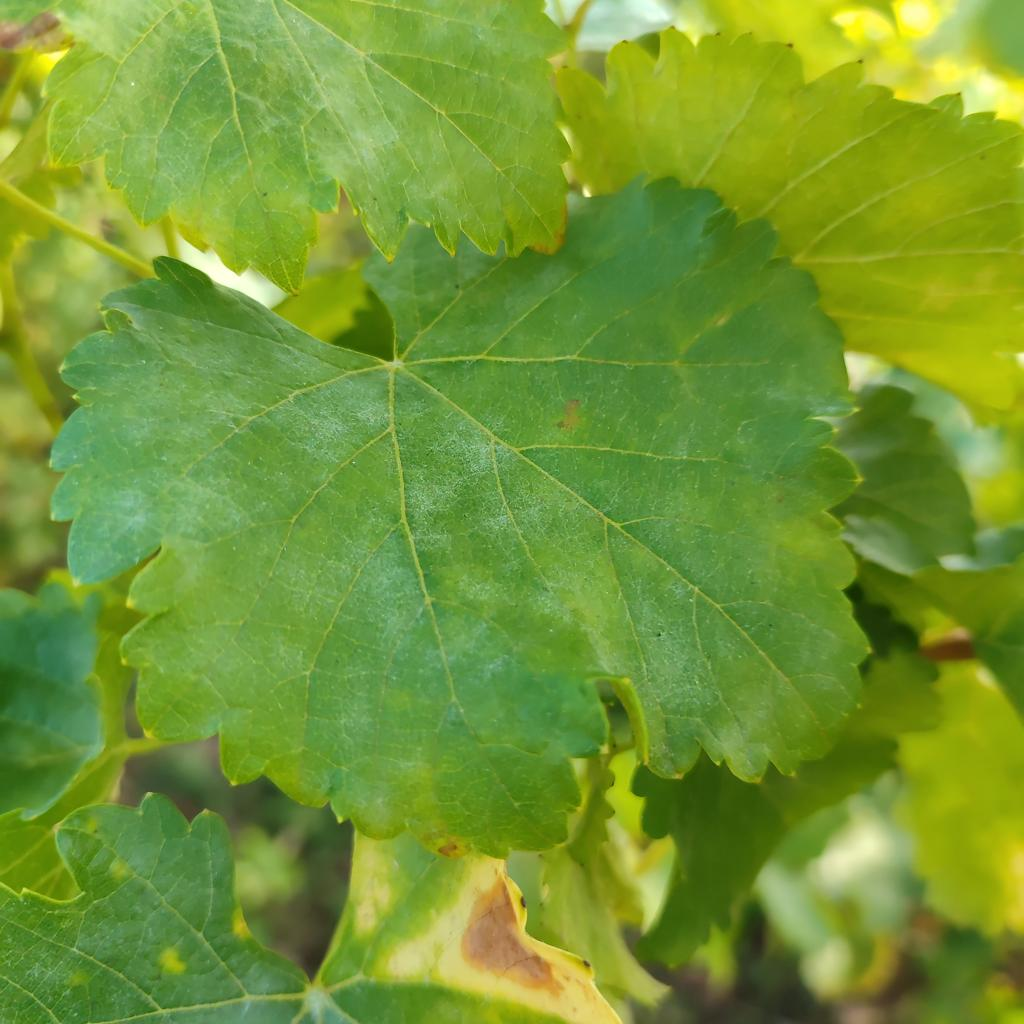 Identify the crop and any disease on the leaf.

grapevine, powdery mildew
